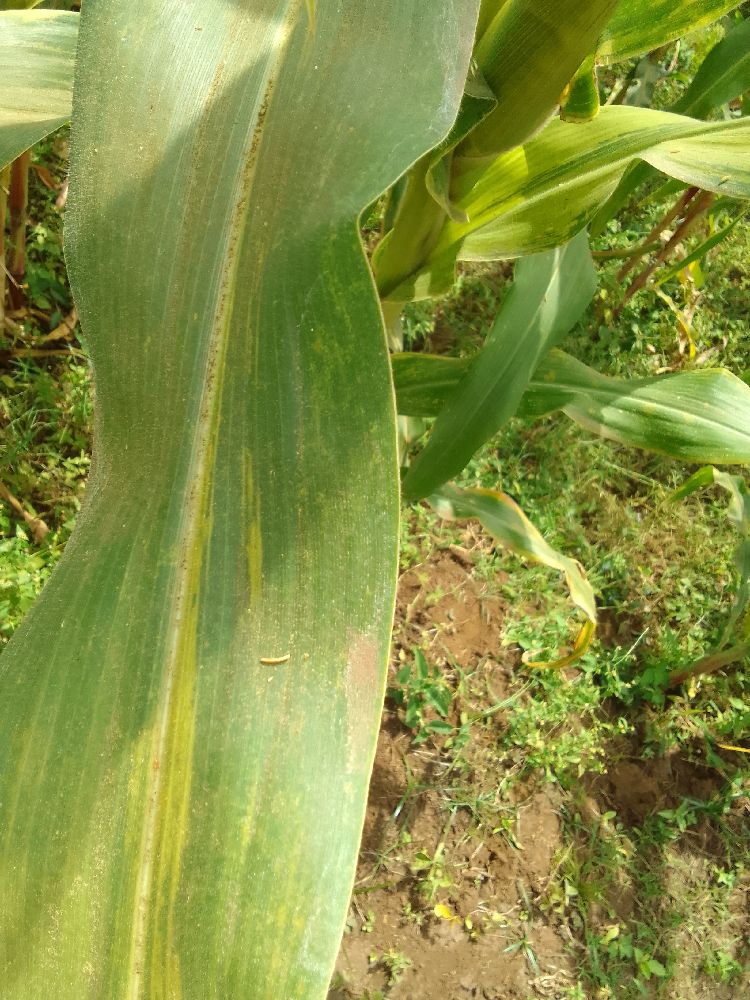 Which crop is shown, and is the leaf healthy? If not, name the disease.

maize, maize lethal necrosis
